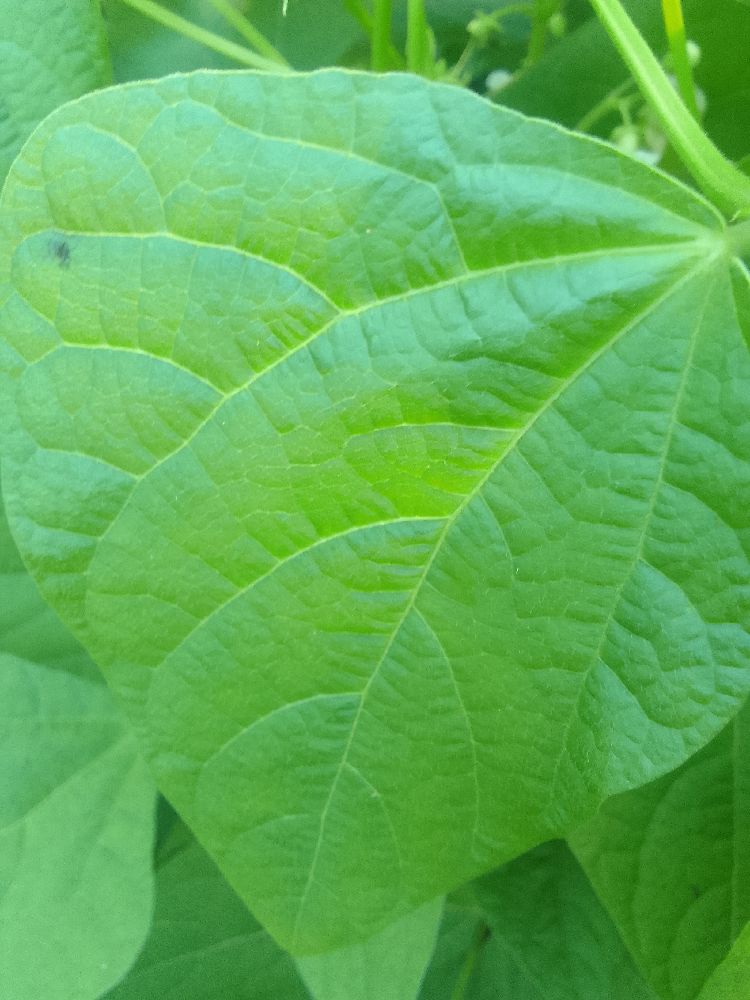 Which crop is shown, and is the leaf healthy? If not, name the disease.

common bean, healthy
